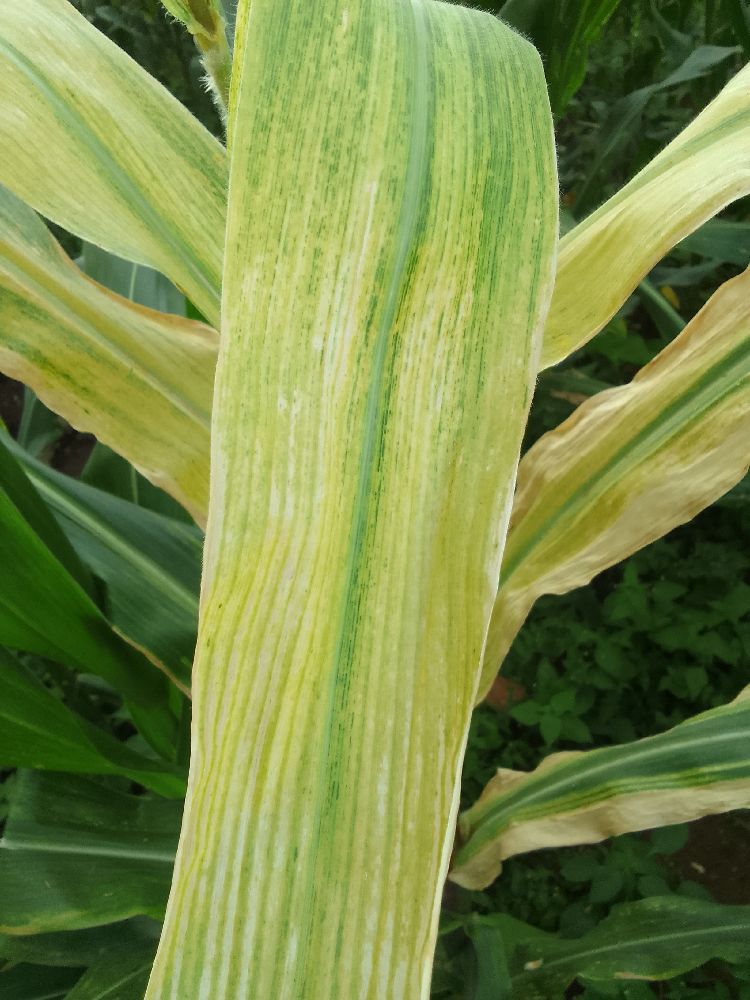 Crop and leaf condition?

maize, maize lethal necrosis
